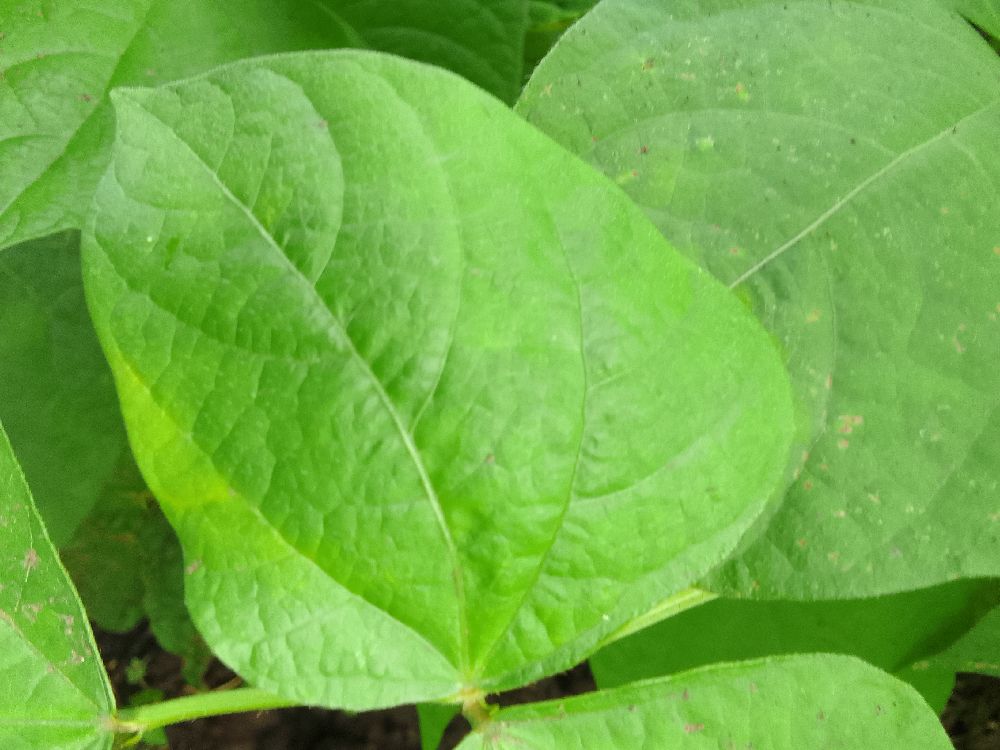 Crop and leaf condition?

common bean, healthy
